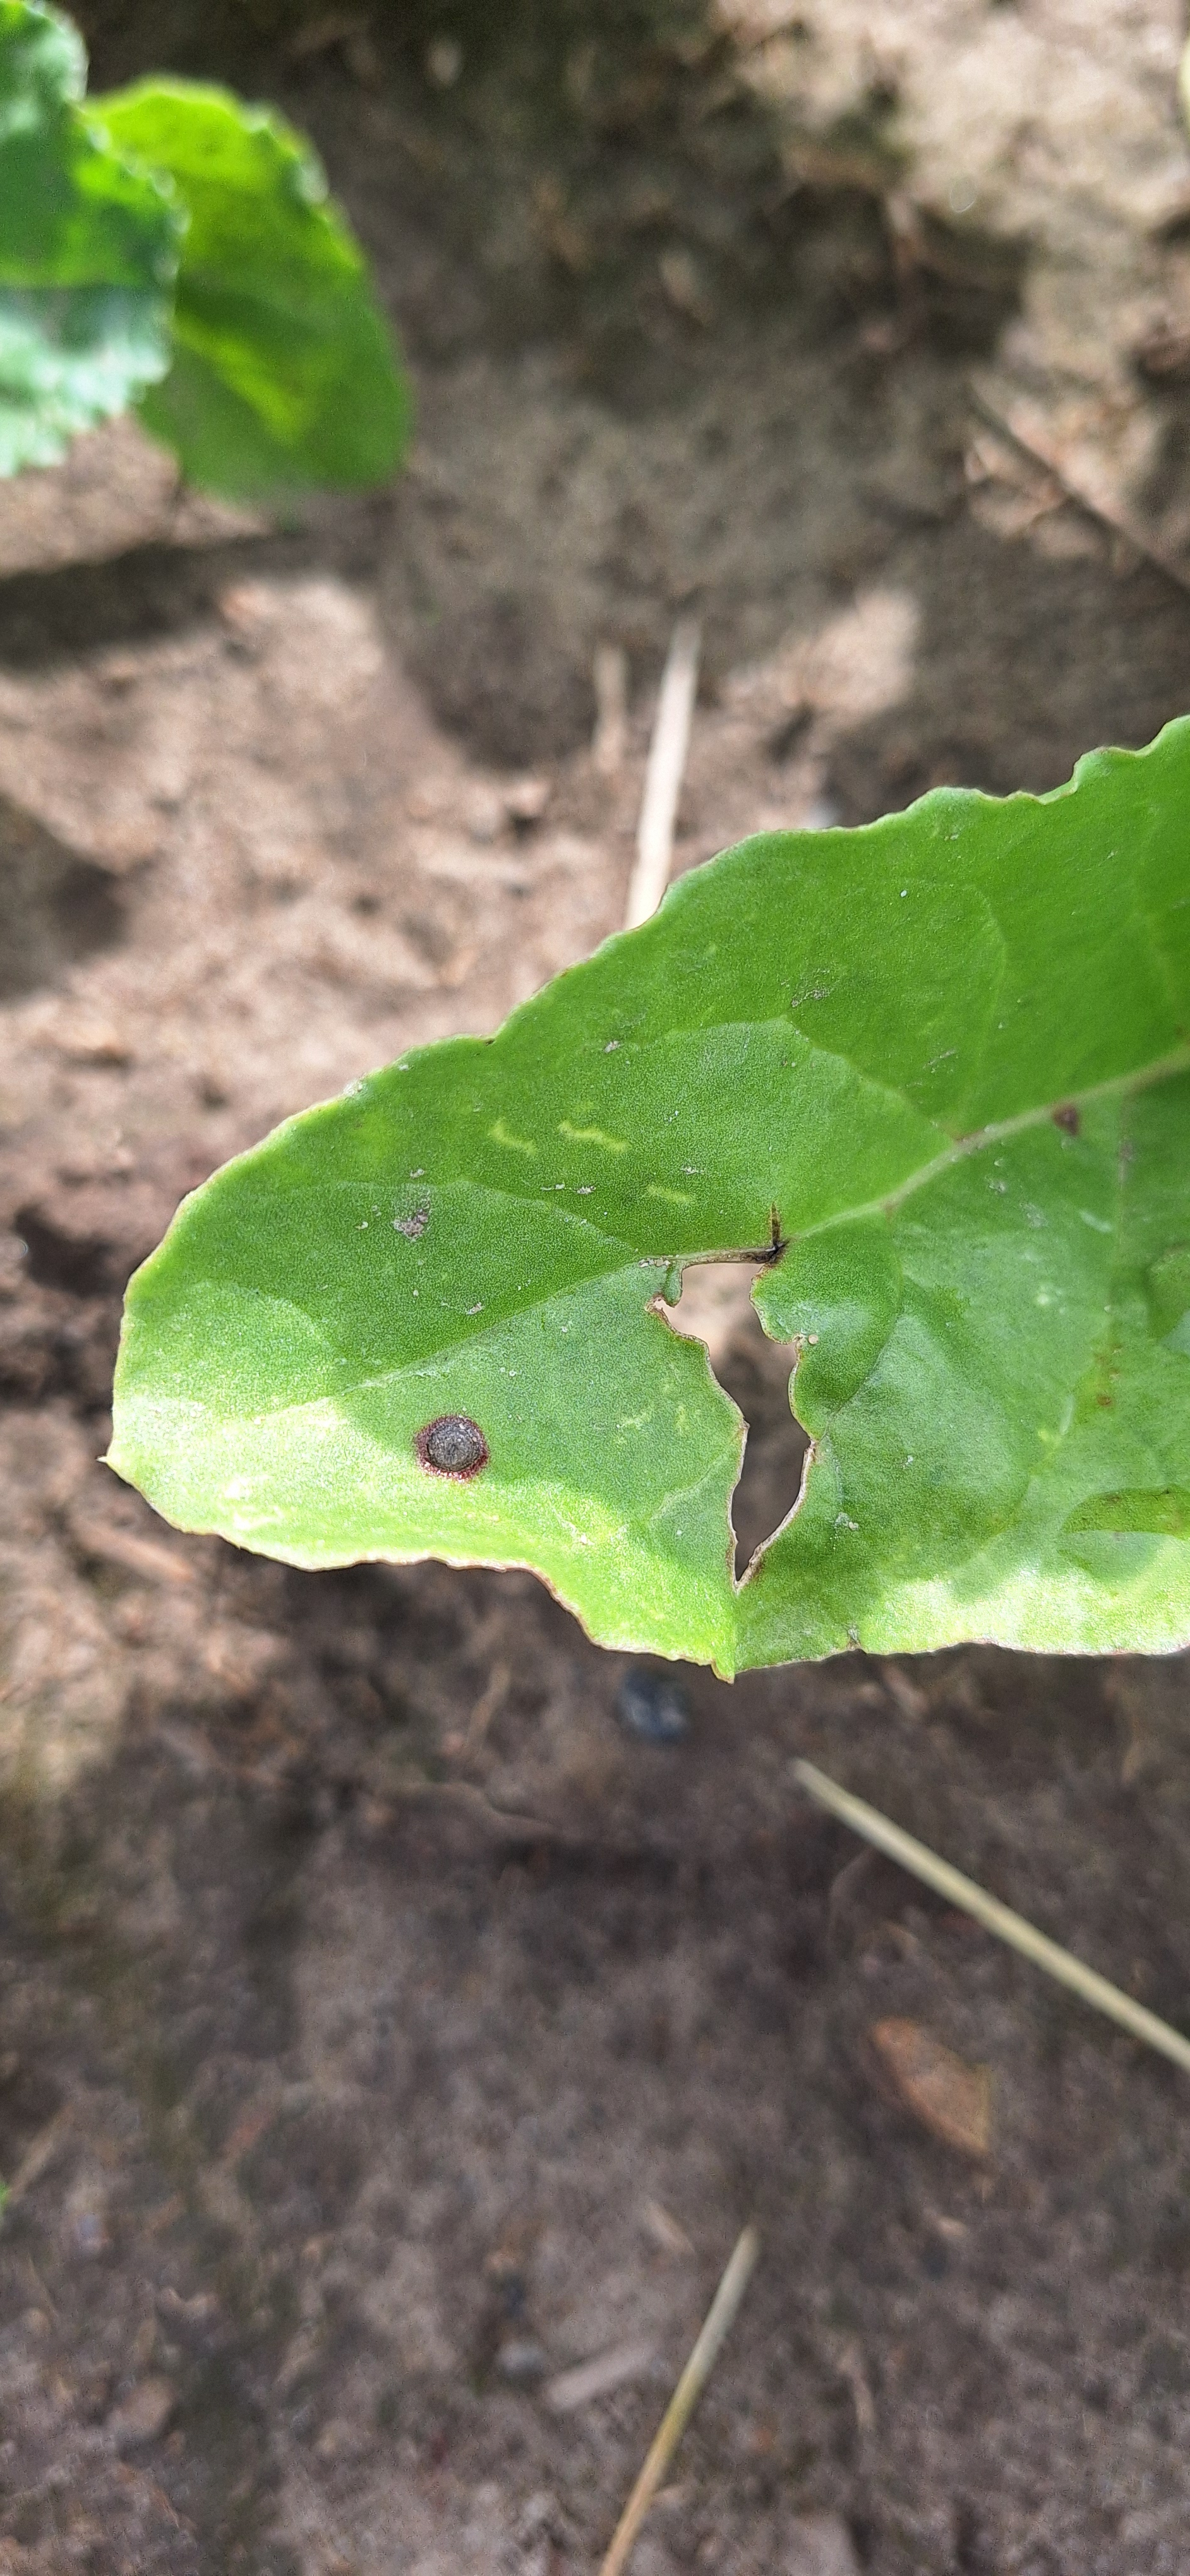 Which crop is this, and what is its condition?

beet, cercospora
